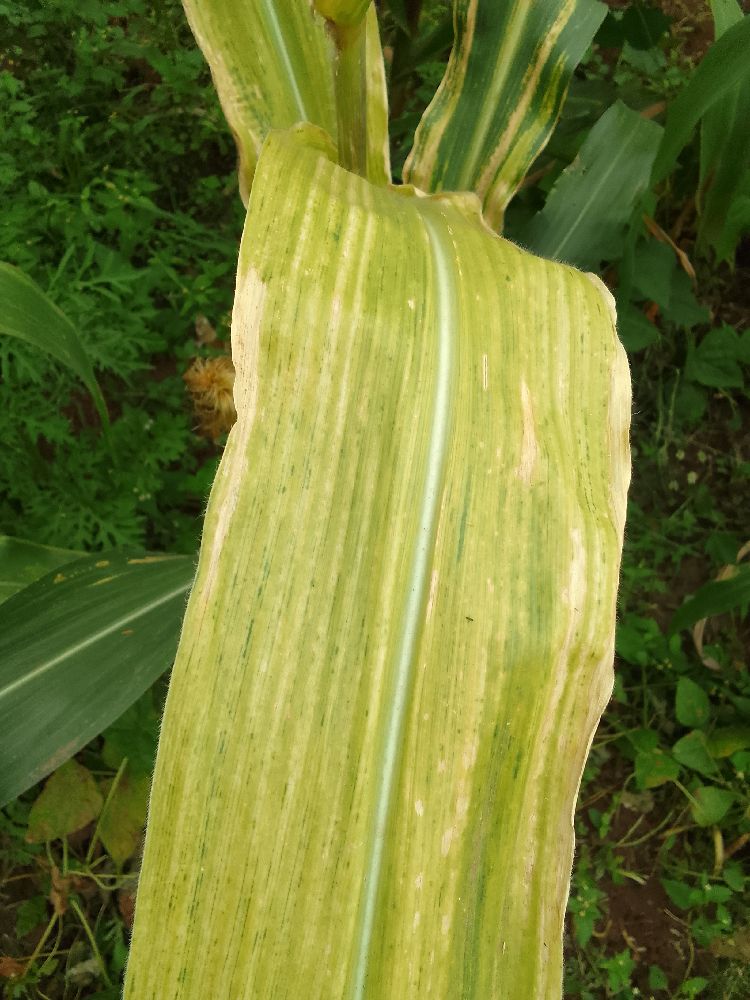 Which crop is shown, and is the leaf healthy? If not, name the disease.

maize, maize lethal necrosis
